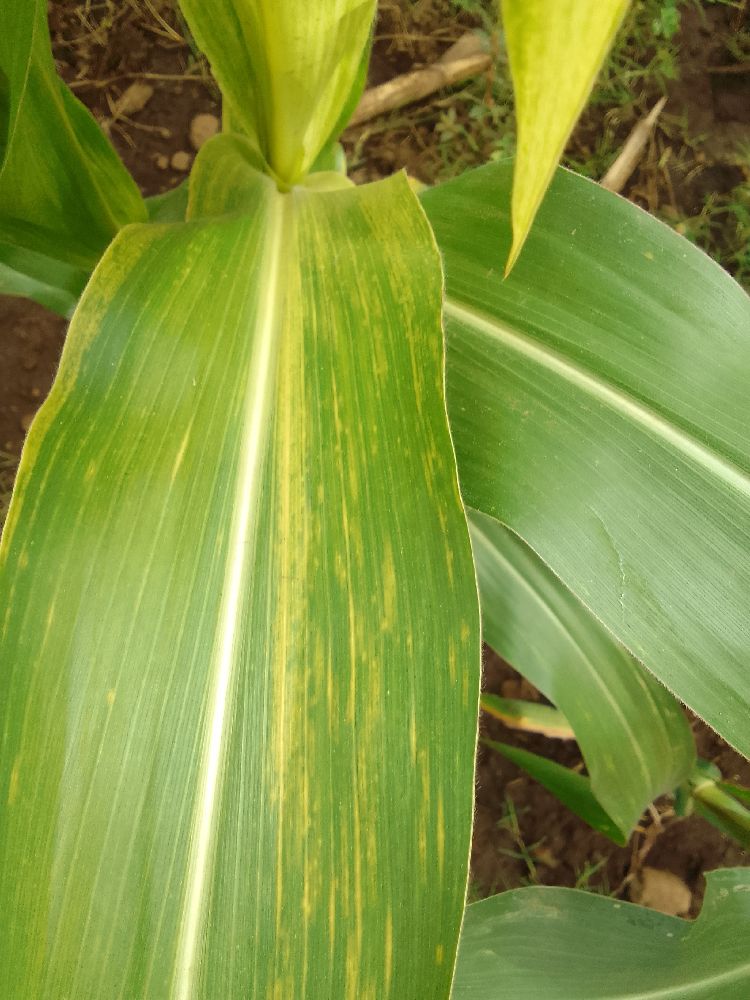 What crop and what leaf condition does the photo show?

maize, maize lethal necrosis
